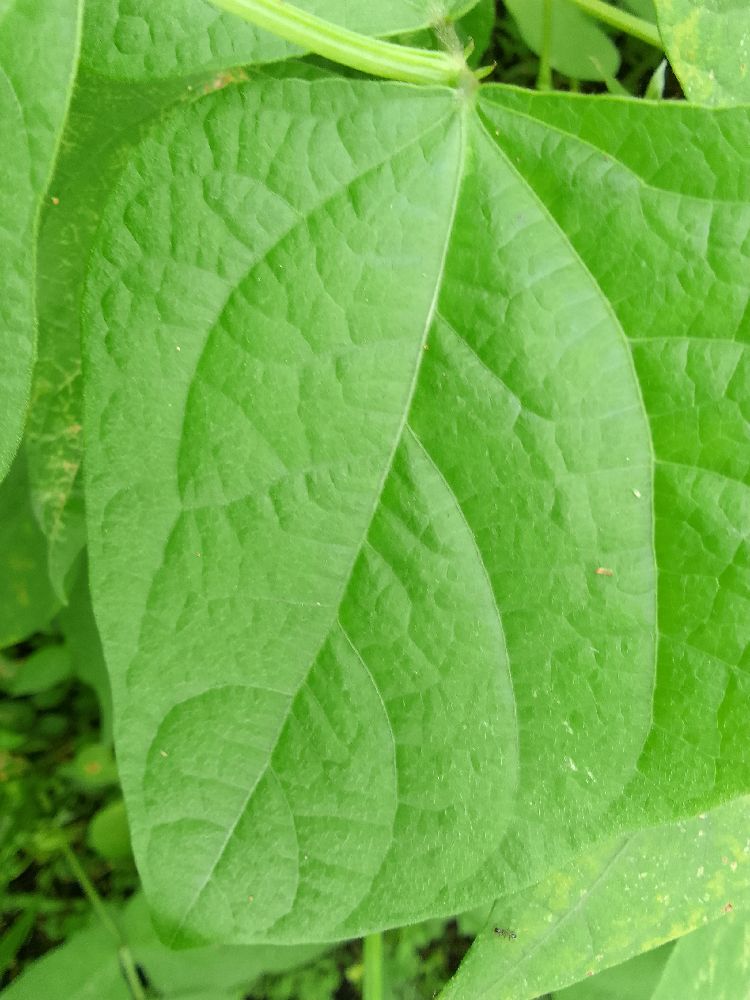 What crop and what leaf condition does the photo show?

common bean, healthy
